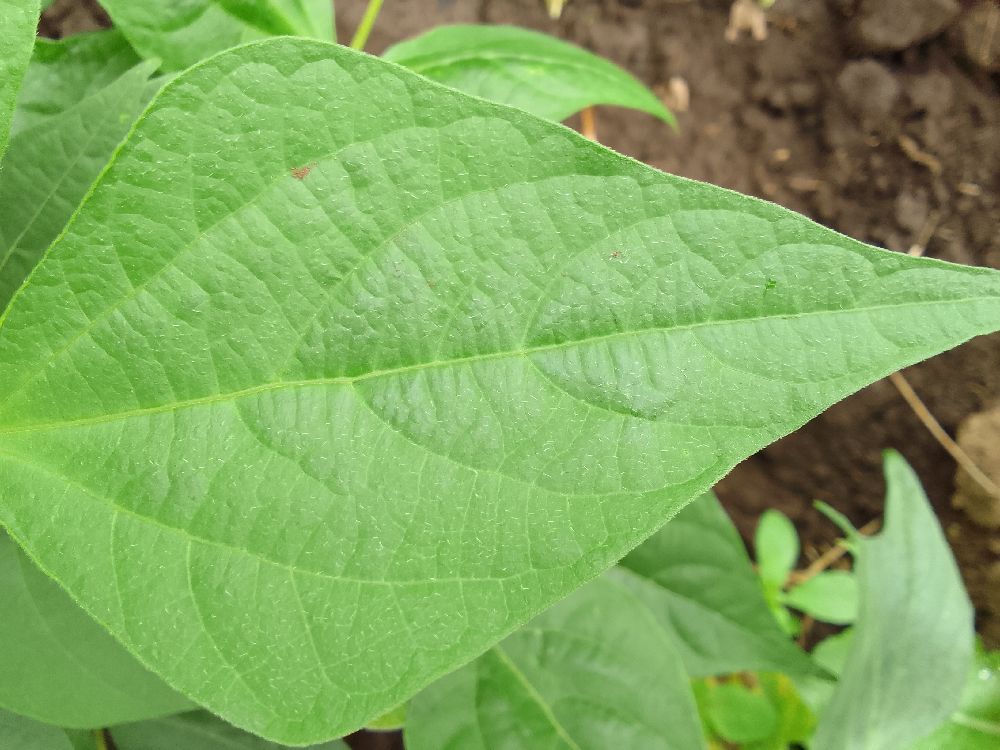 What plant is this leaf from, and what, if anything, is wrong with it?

common bean, healthy
